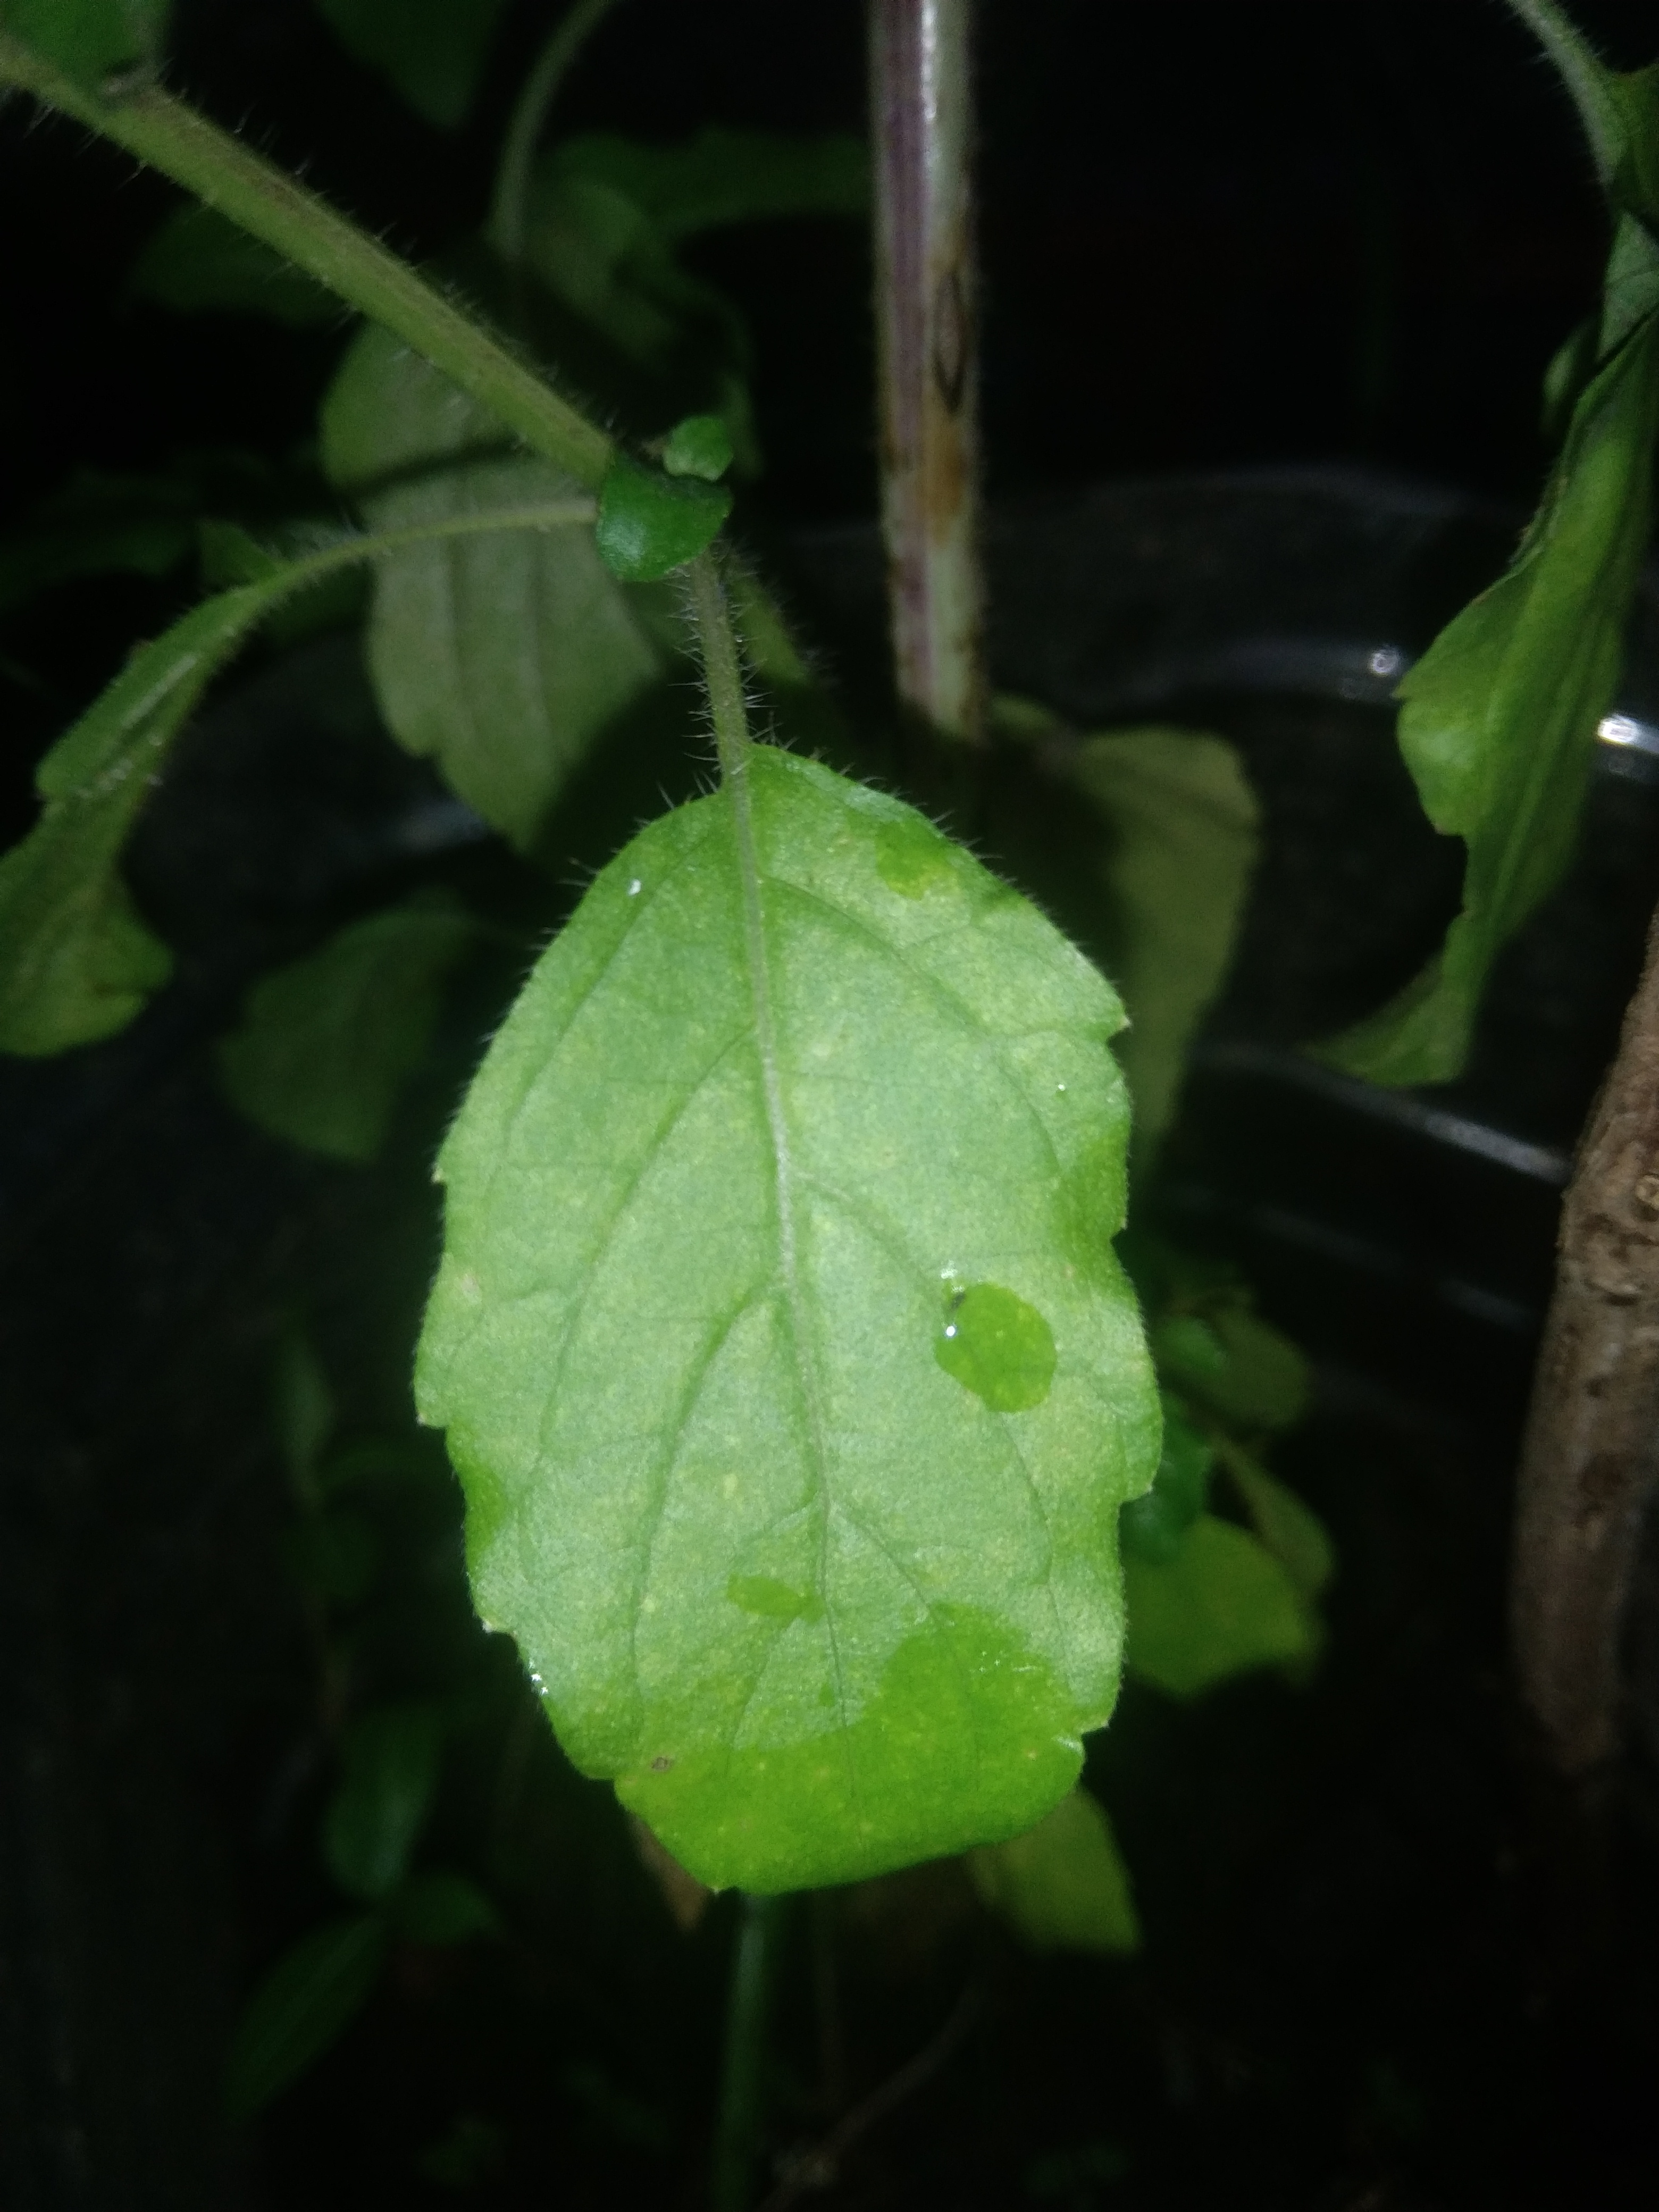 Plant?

tulshi
